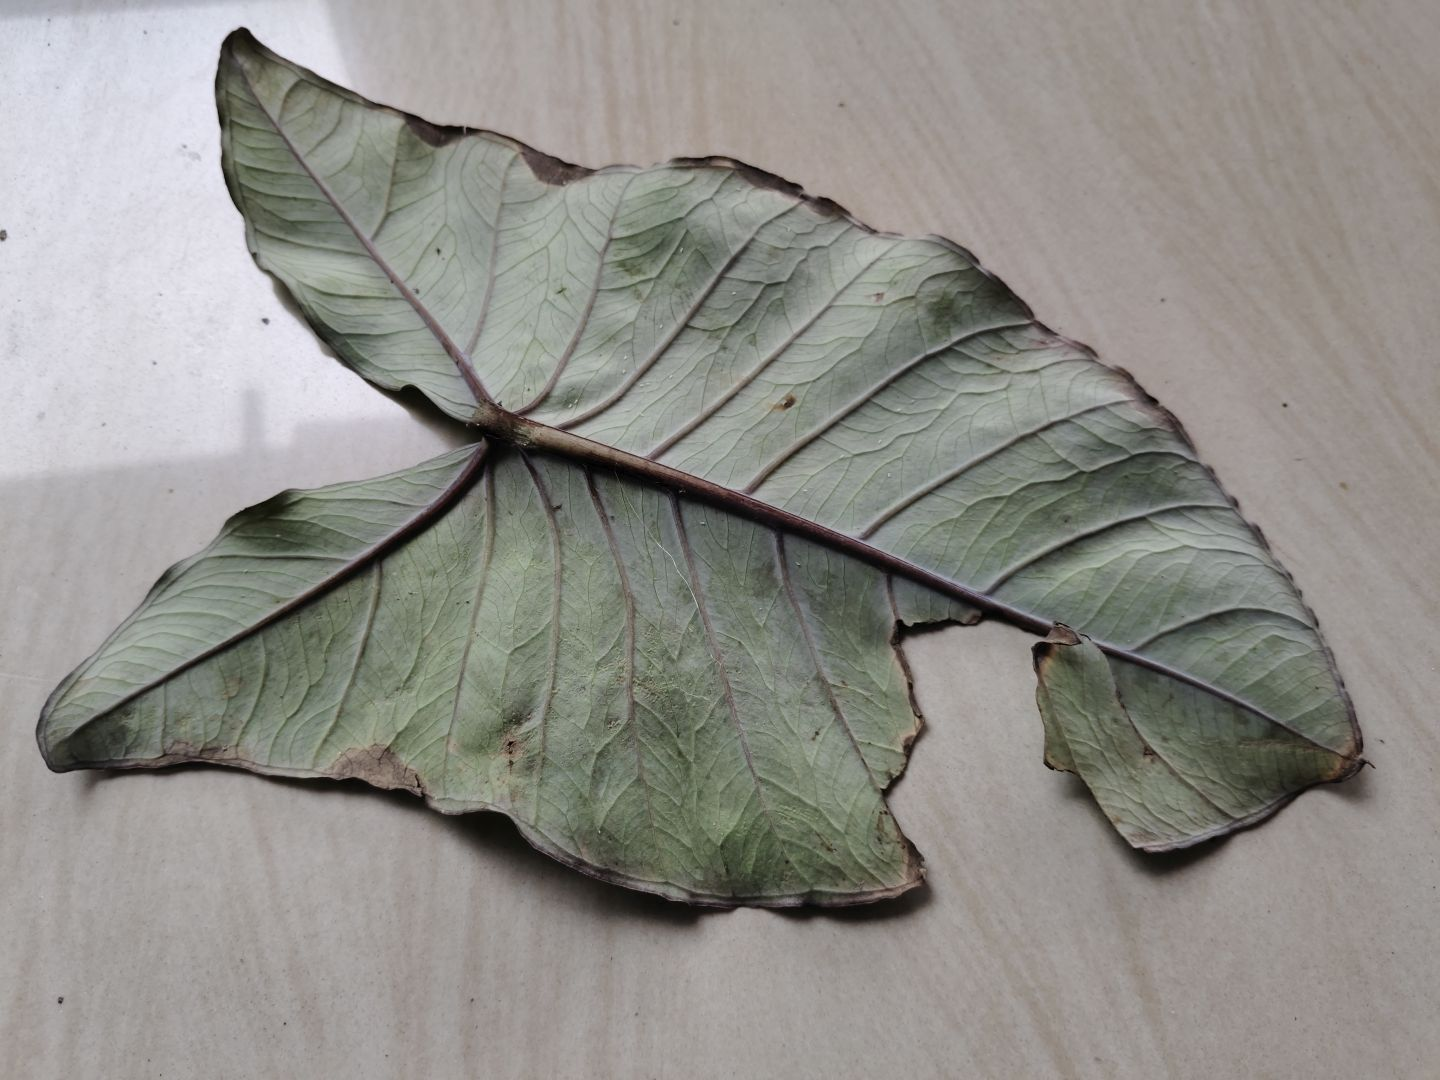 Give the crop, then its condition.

taro, leaf blight
